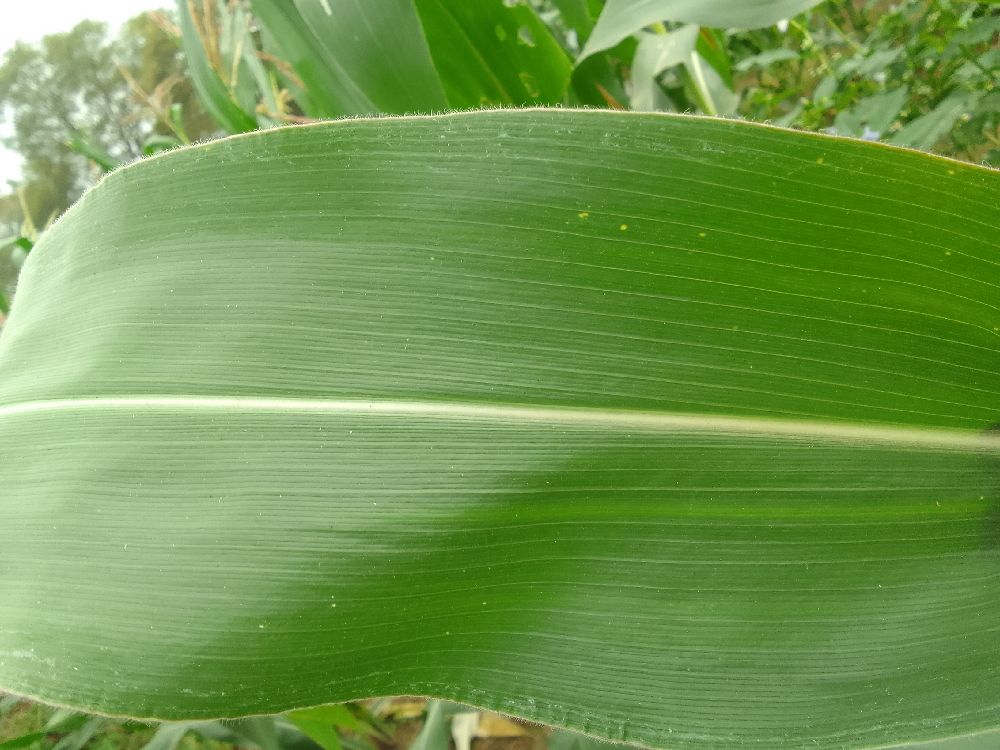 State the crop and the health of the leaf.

maize, healthy
